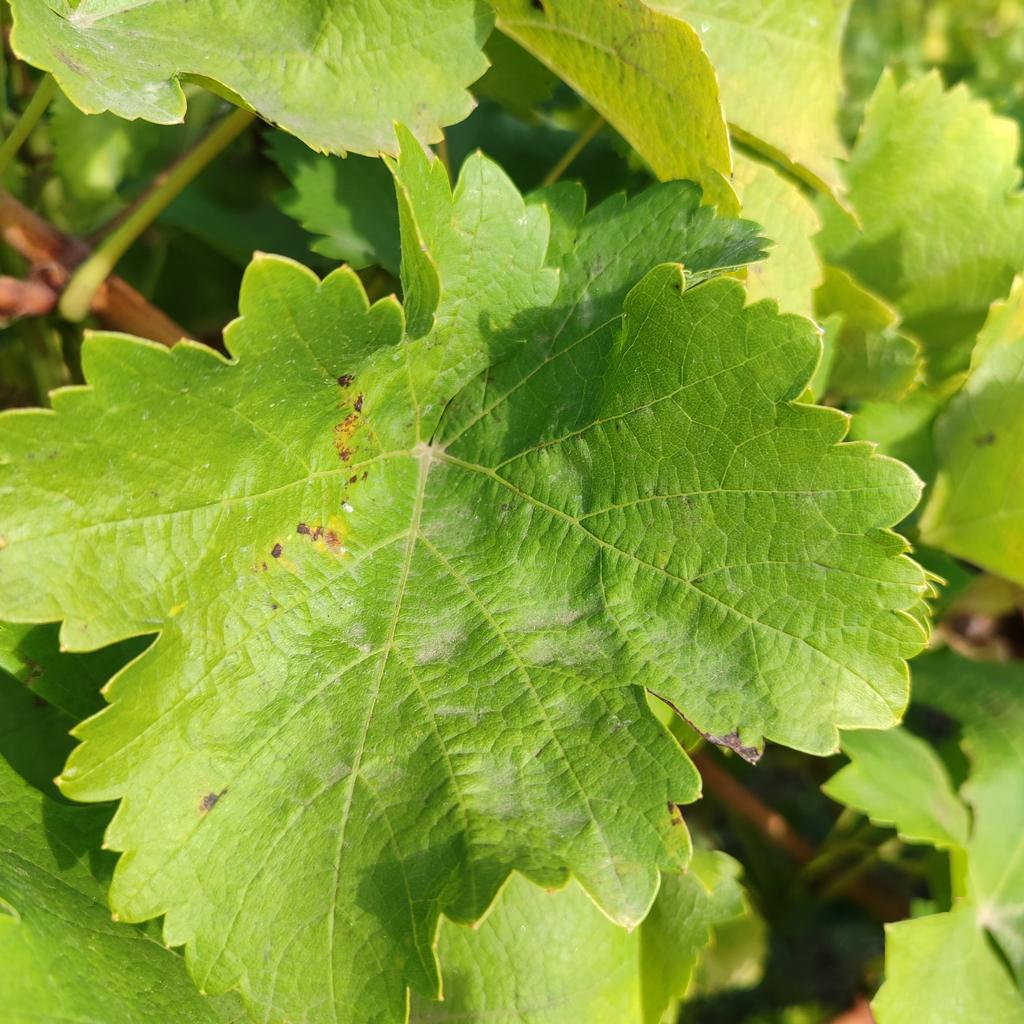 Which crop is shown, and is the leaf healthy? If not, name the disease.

grapevine, powdery mildew
